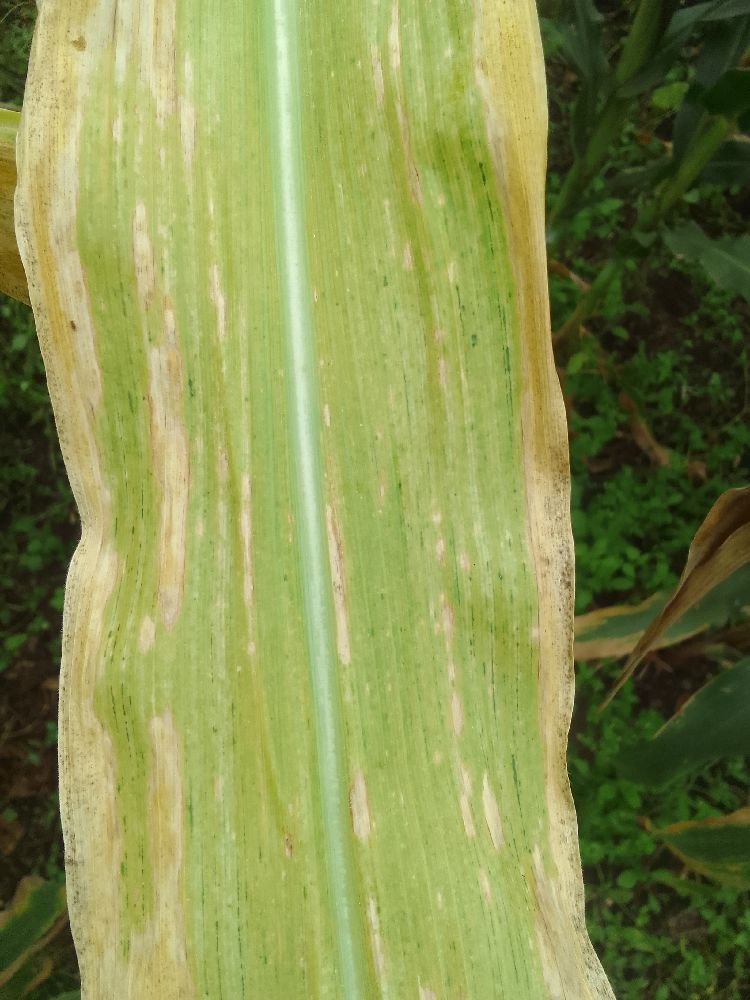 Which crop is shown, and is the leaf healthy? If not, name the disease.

maize, maize lethal necrosis
